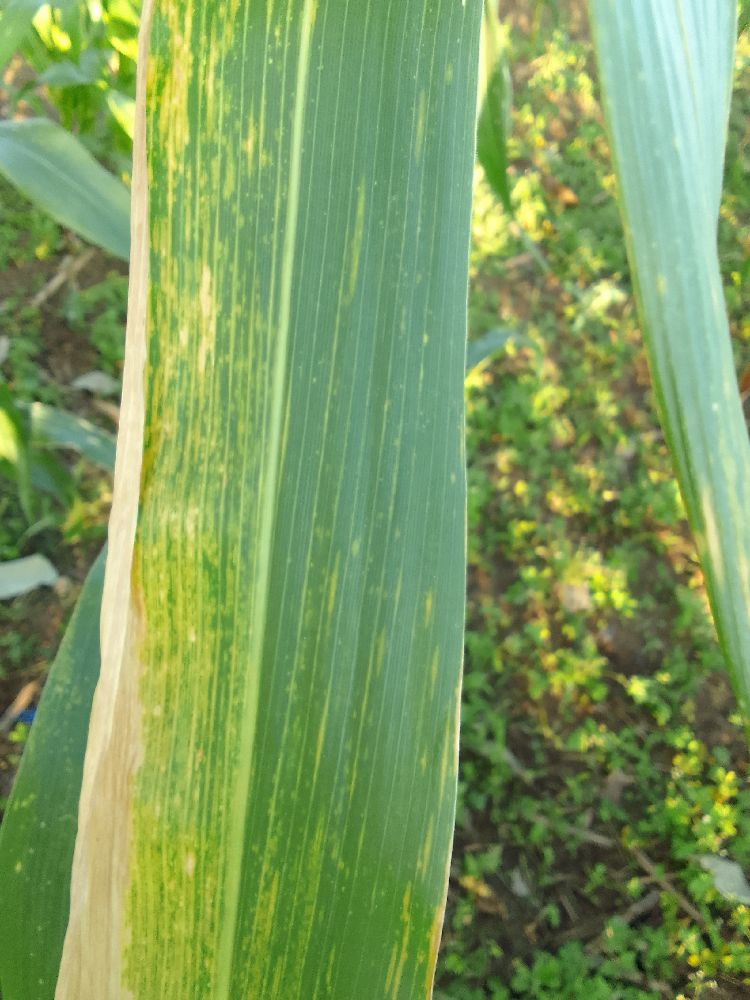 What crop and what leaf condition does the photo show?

maize, maize lethal necrosis
